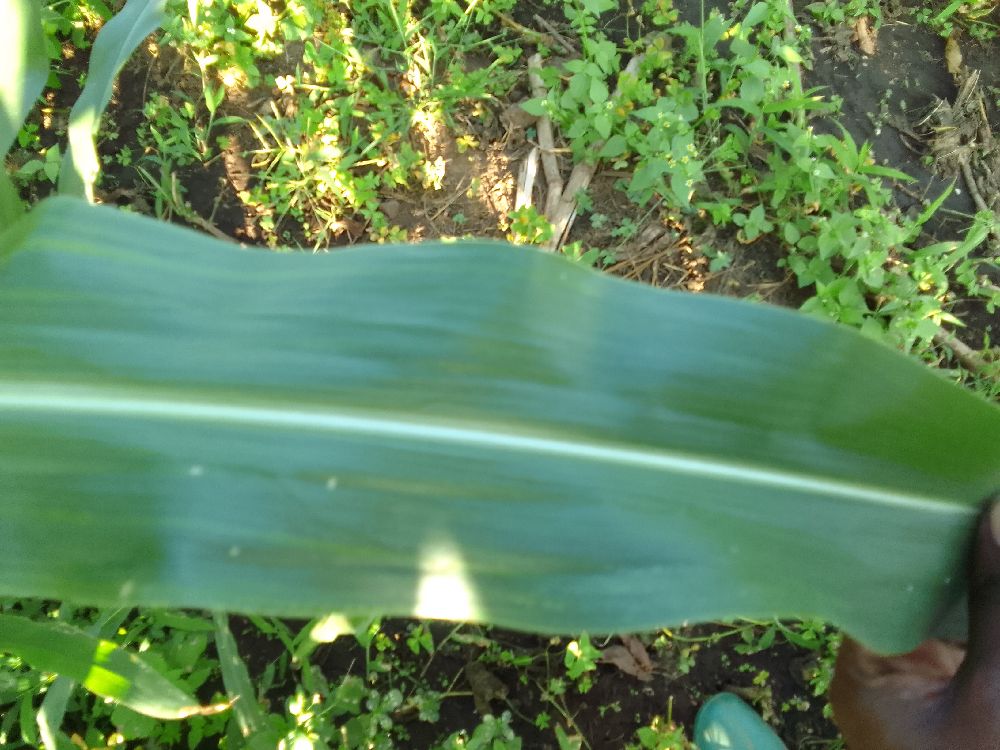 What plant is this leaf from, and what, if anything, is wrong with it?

maize, healthy
